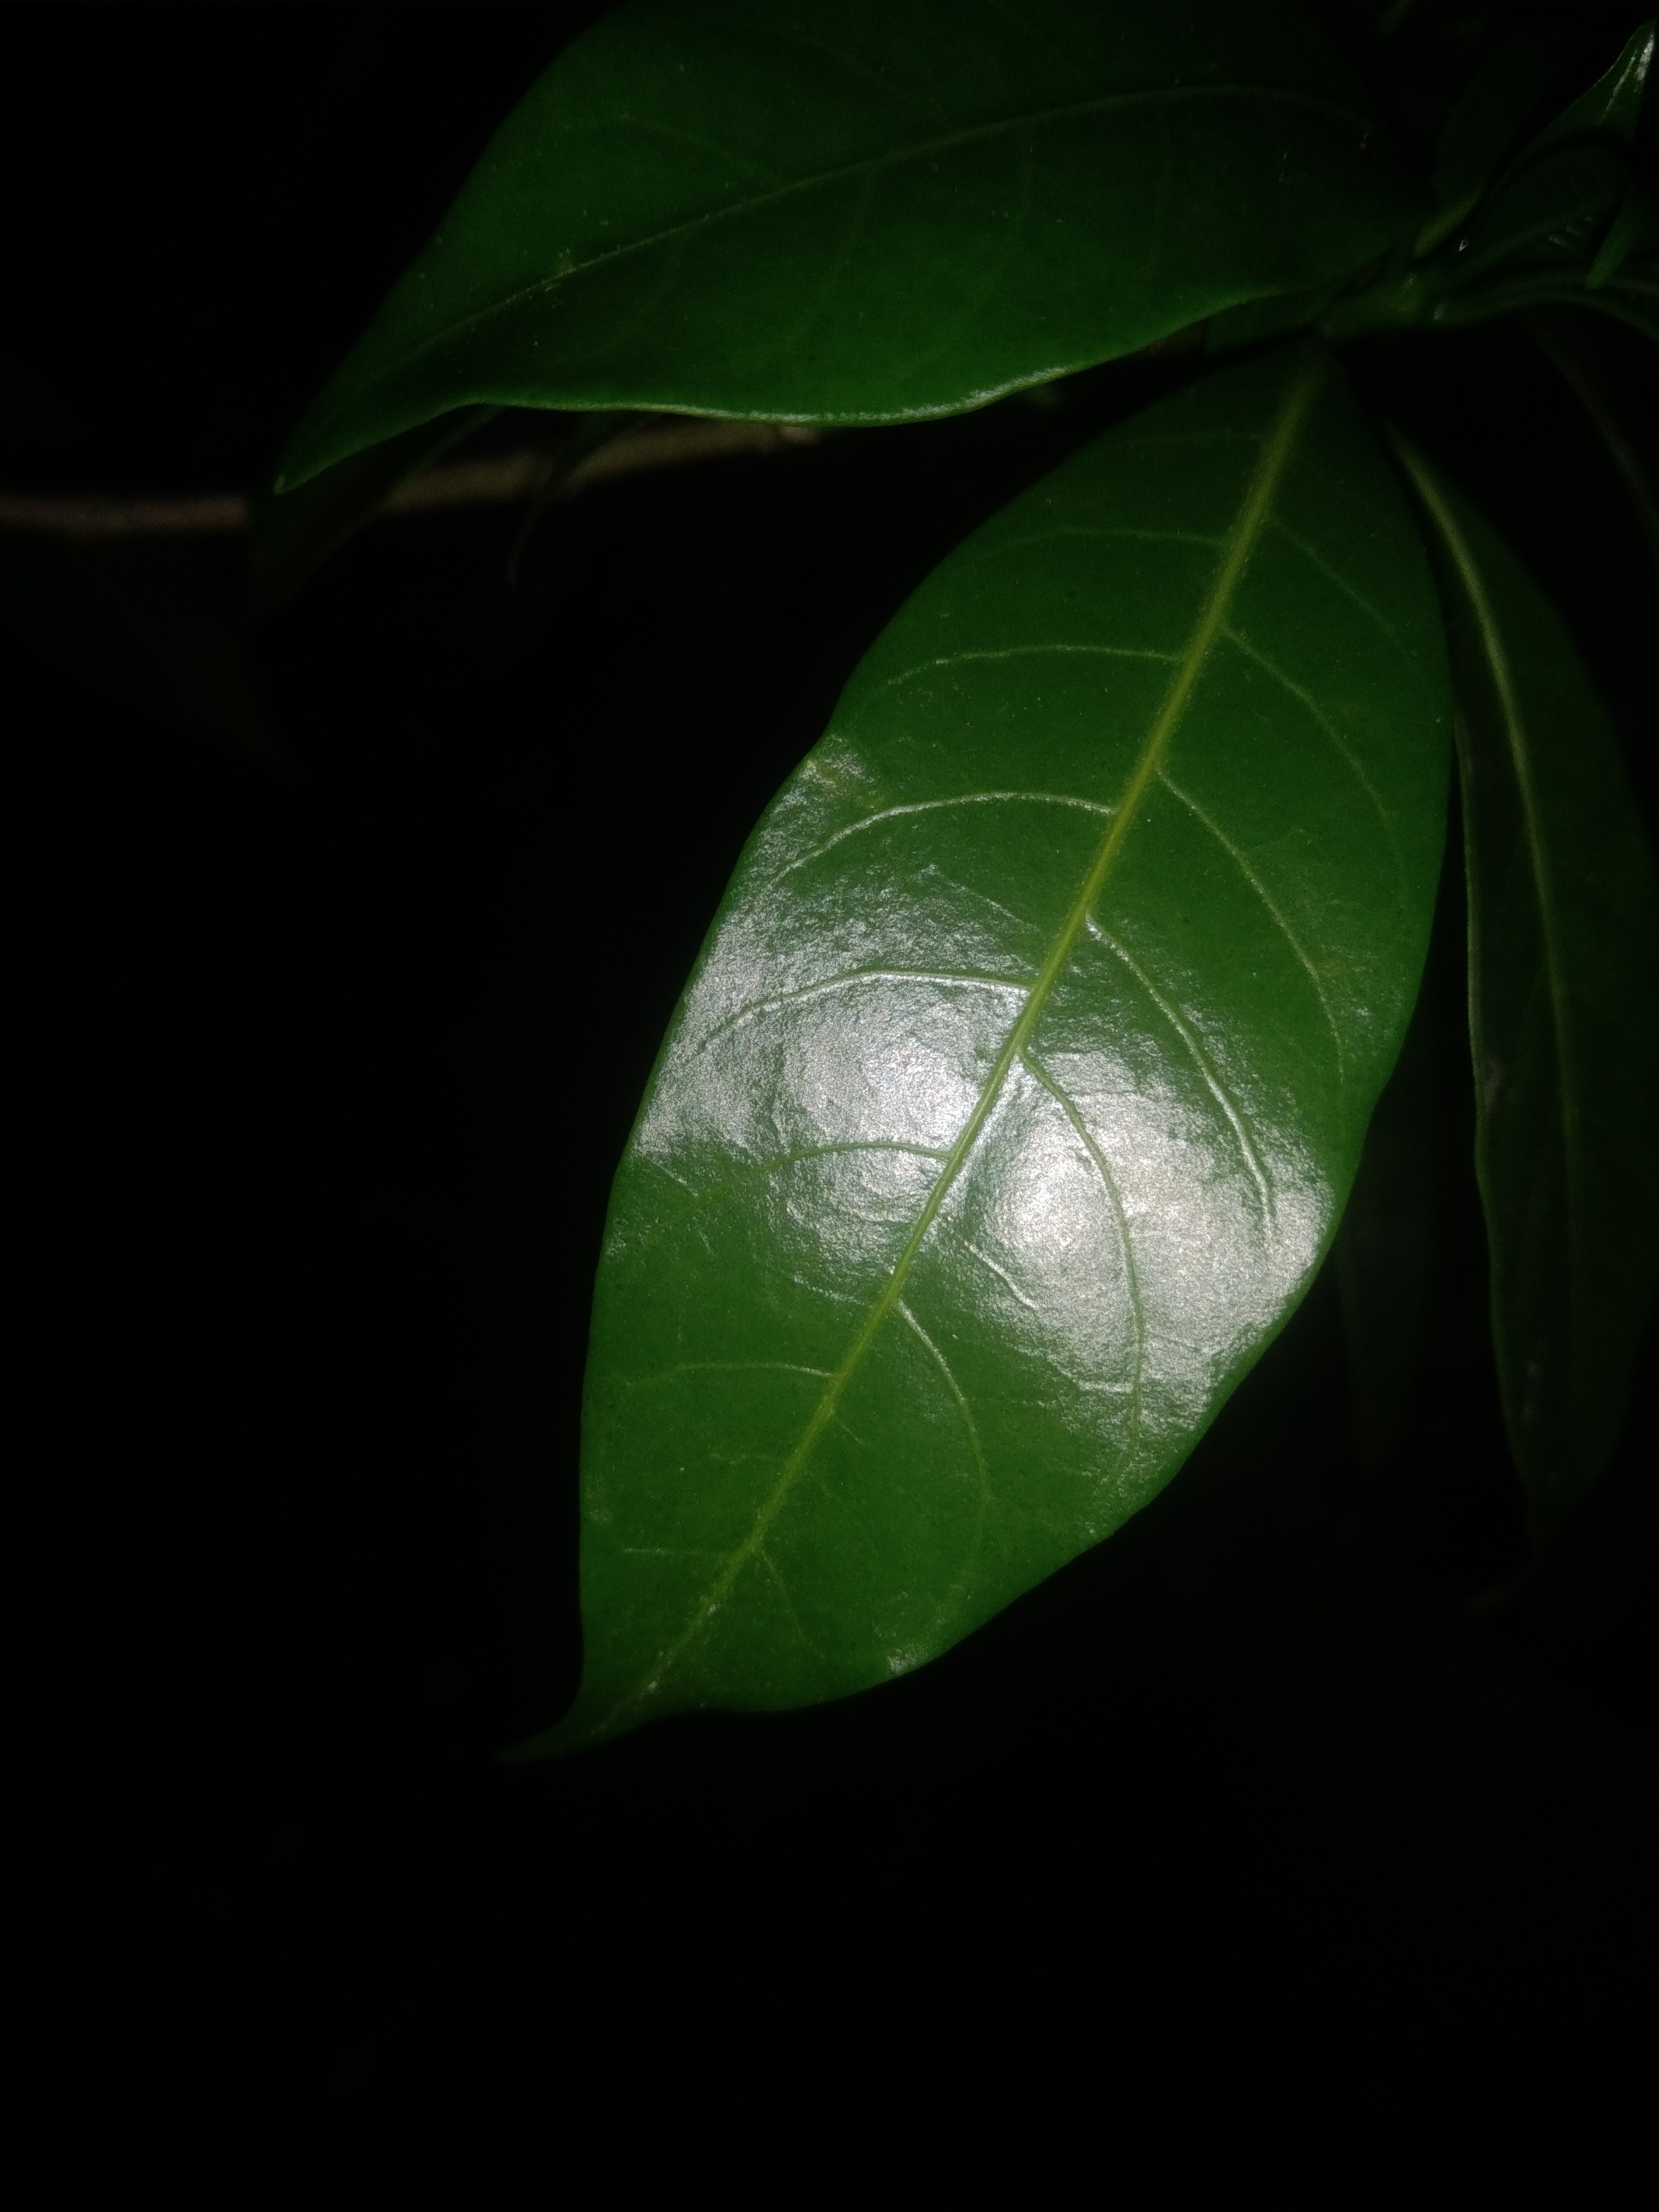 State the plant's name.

togor
